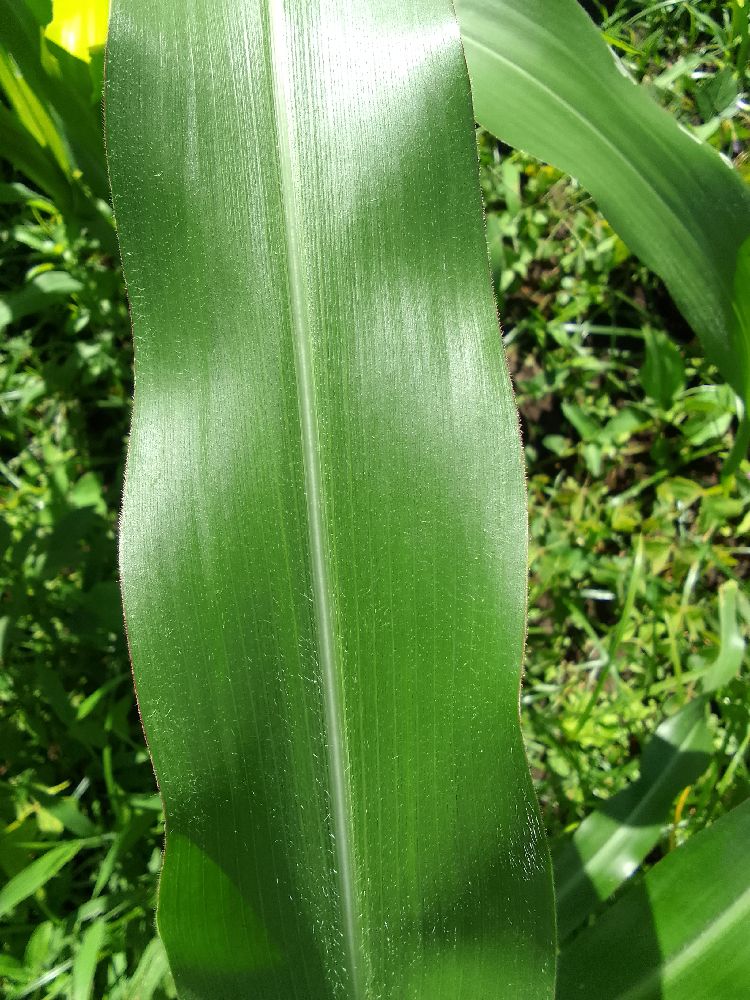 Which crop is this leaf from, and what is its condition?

maize, healthy
